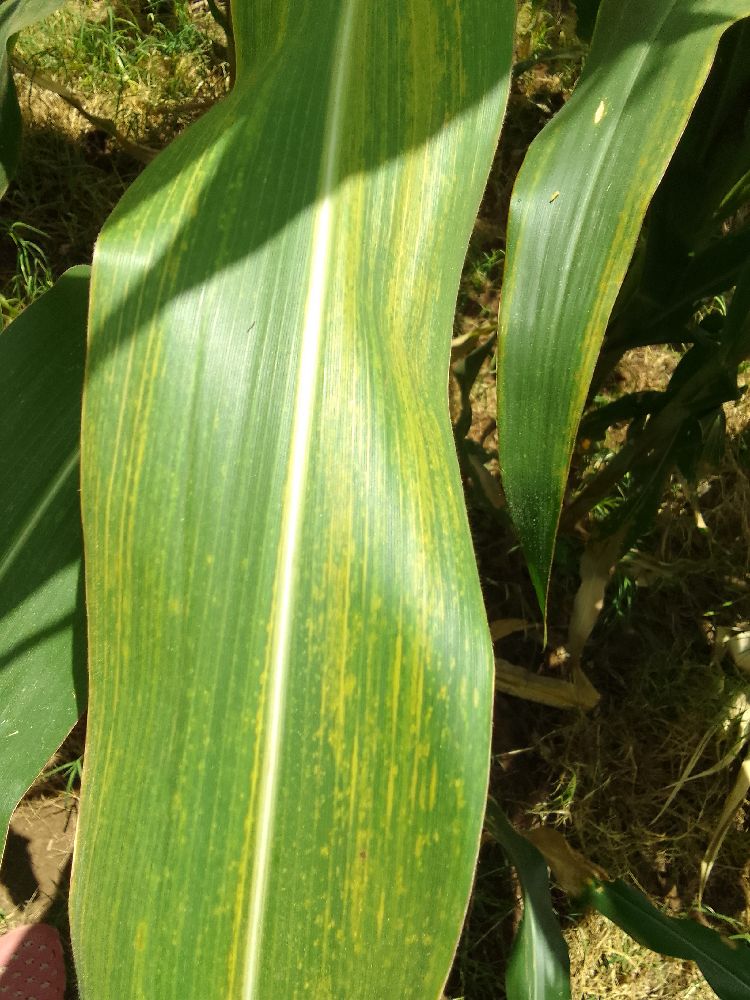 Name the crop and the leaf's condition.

maize, maize lethal necrosis
